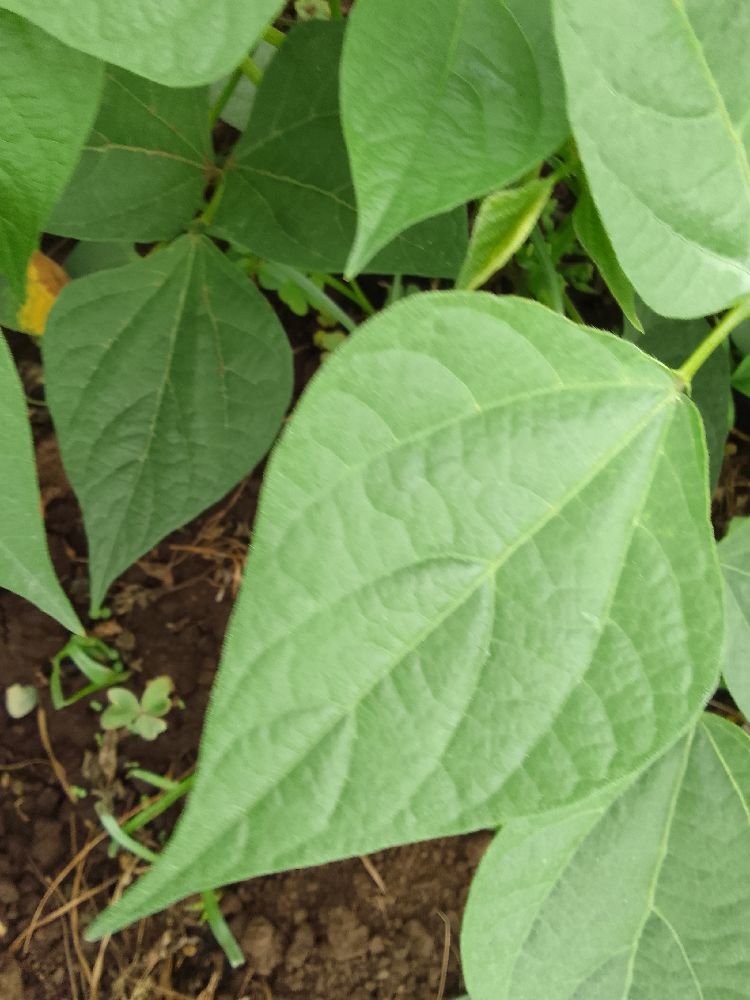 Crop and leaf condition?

common bean, healthy
